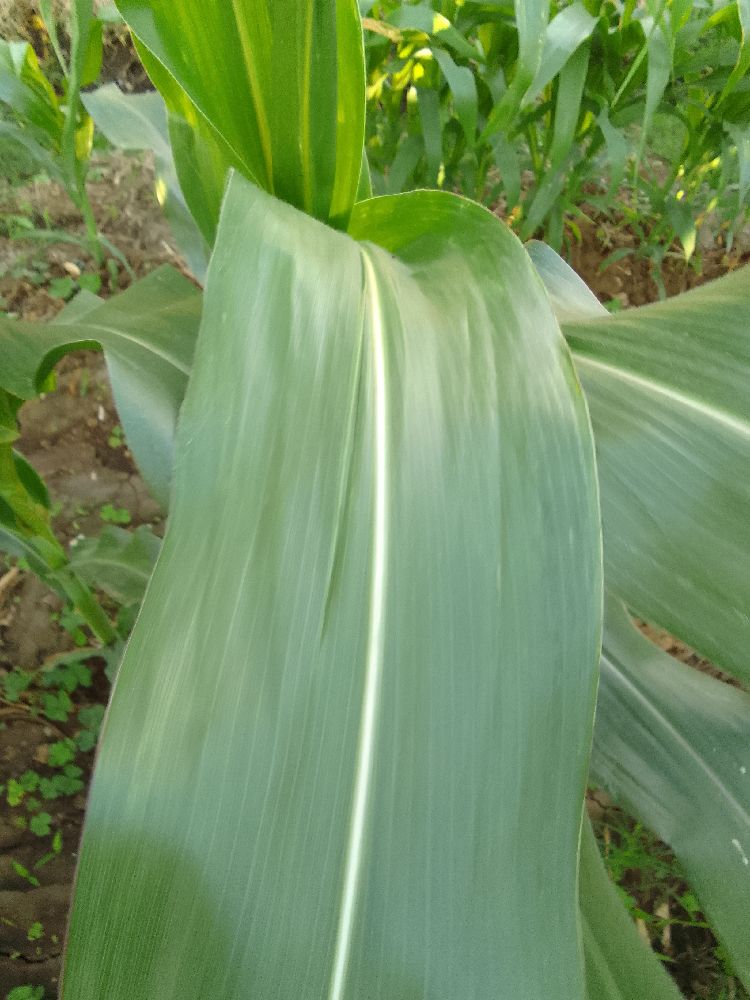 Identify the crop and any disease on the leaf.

maize, healthy
